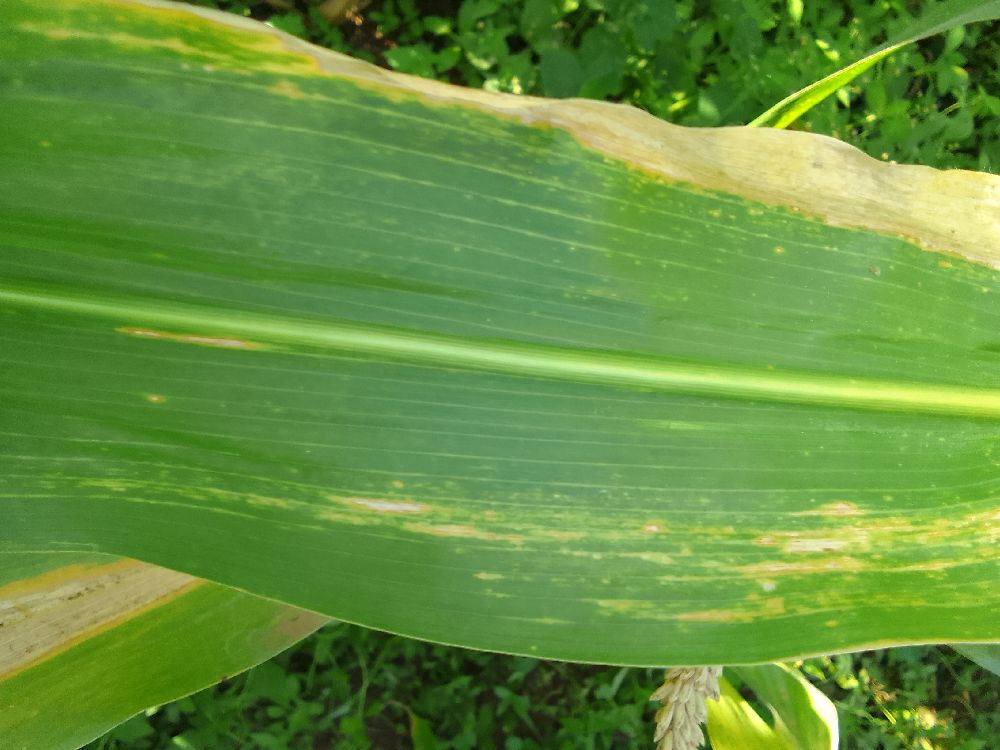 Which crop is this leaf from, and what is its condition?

maize, maize lethal necrosis
